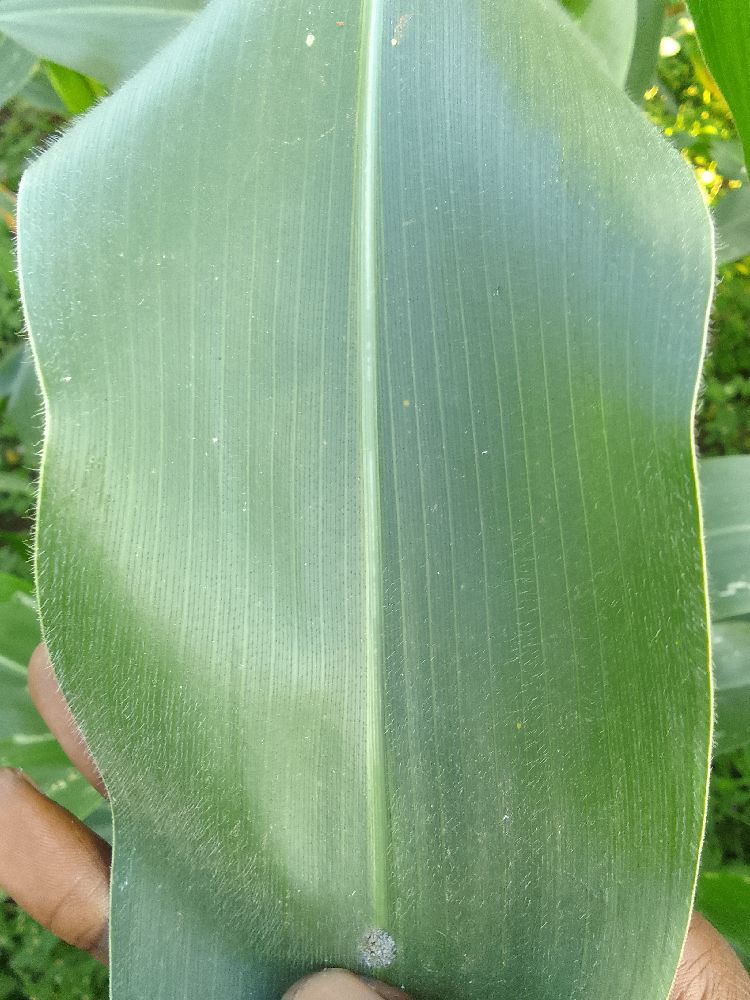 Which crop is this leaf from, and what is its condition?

maize, healthy
